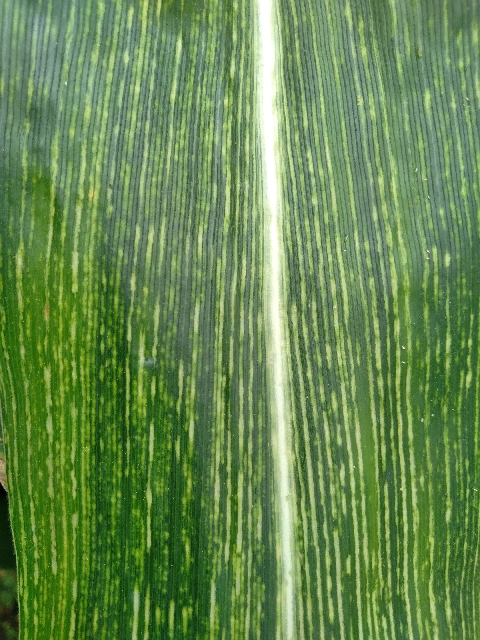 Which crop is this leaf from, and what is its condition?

maize, maize streak virus
